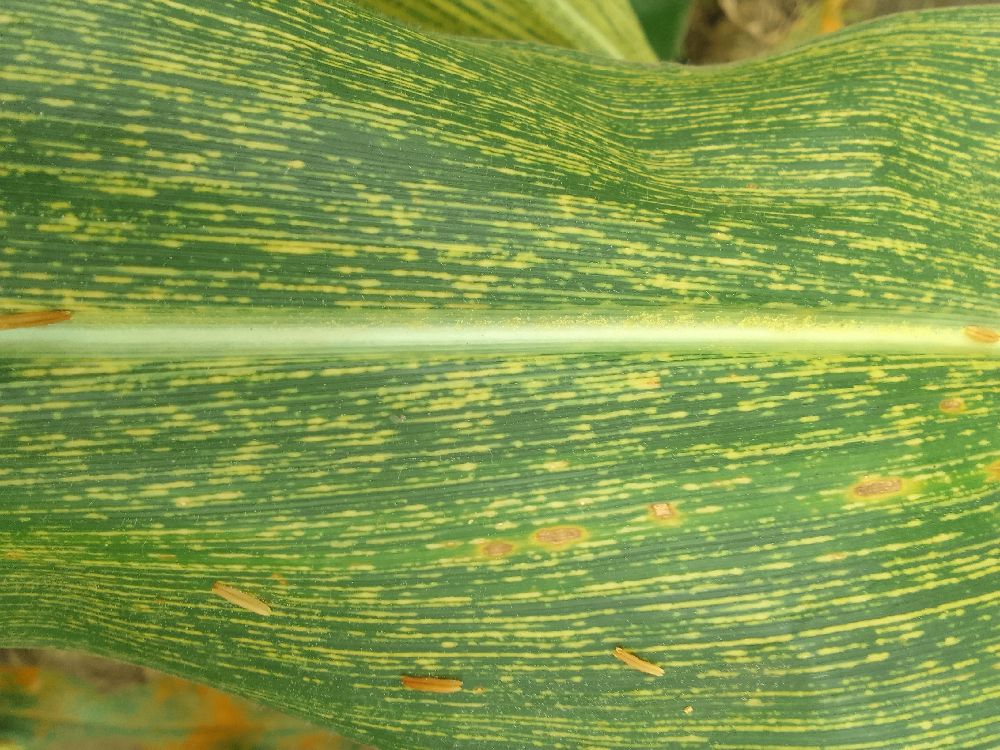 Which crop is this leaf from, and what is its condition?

maize, maize streak virus
